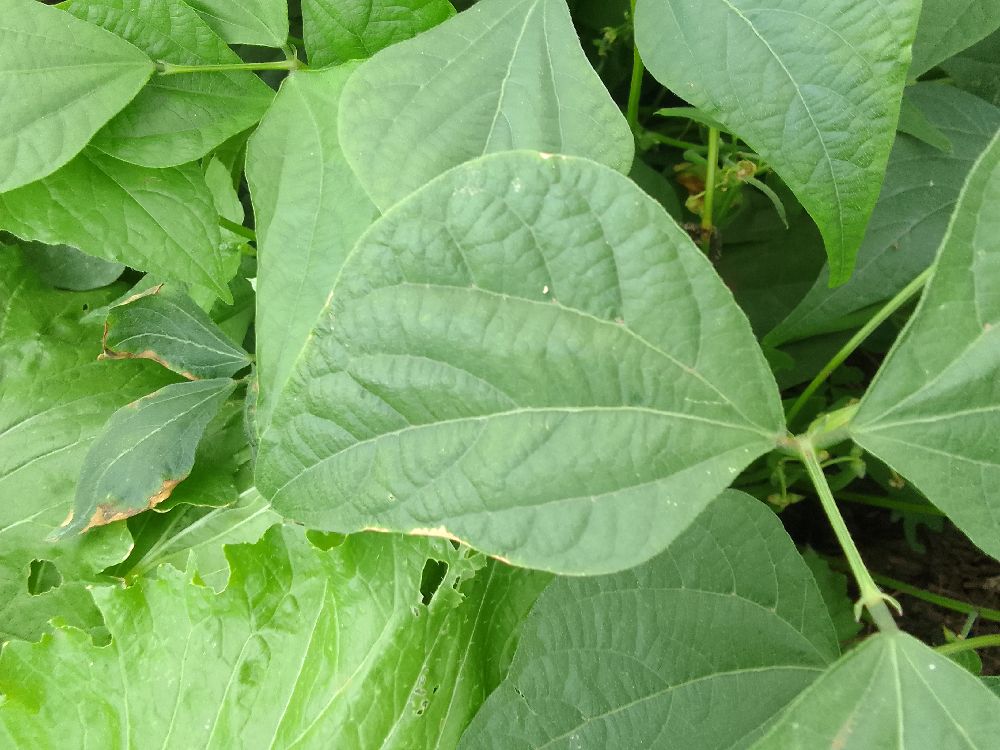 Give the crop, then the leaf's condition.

common bean, healthy
